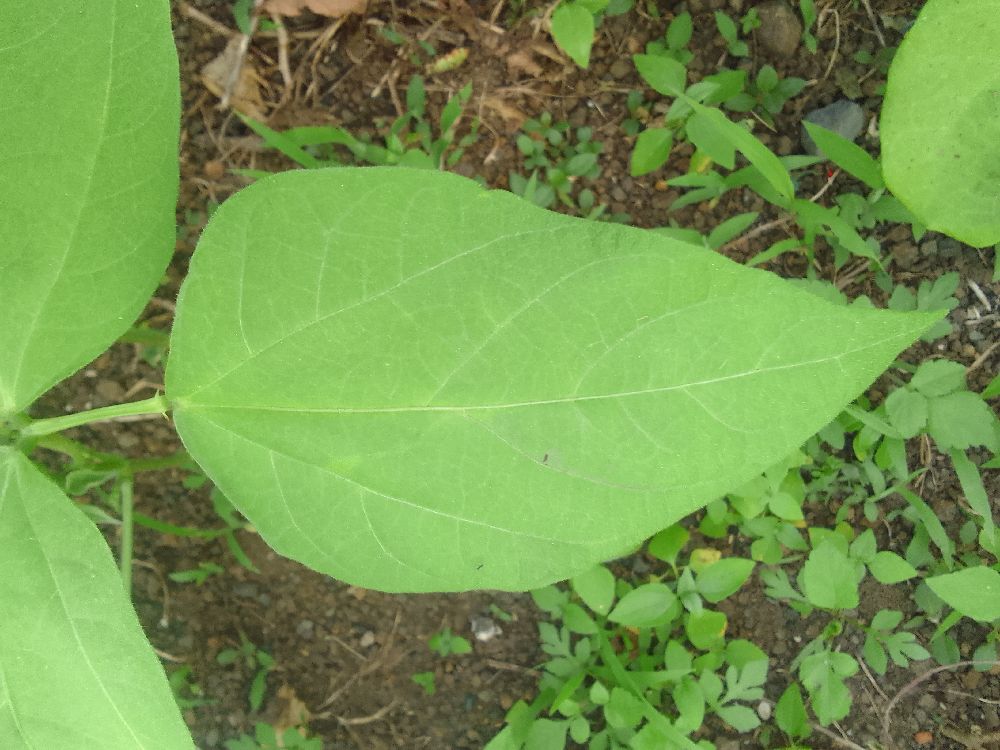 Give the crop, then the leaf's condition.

common bean, healthy
